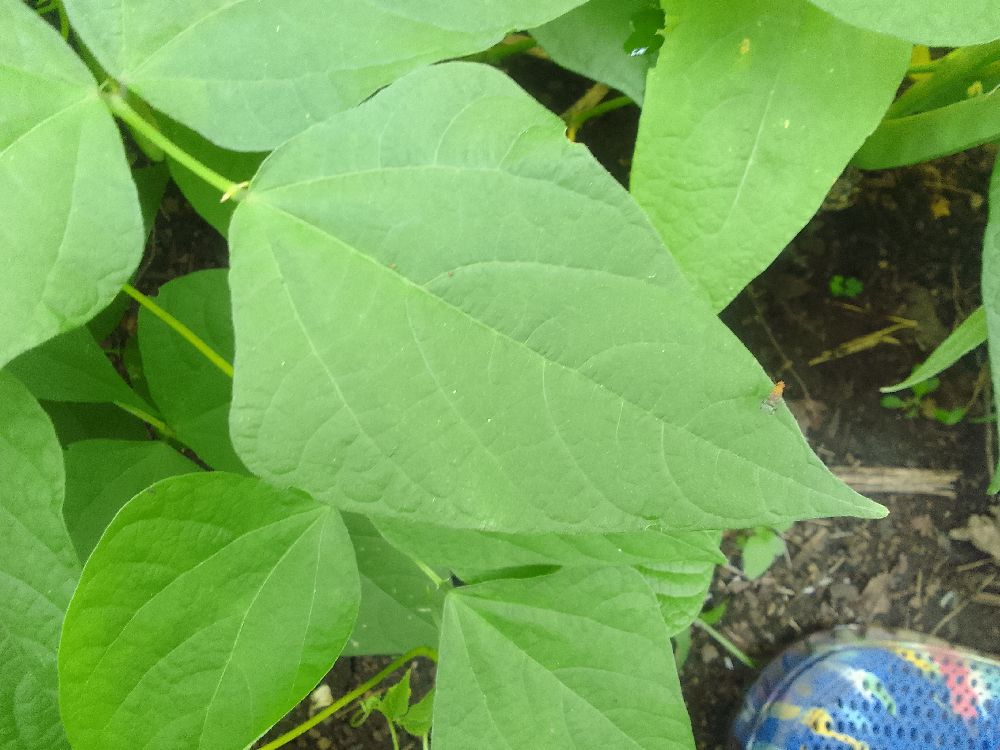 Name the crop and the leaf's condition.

common bean, healthy
